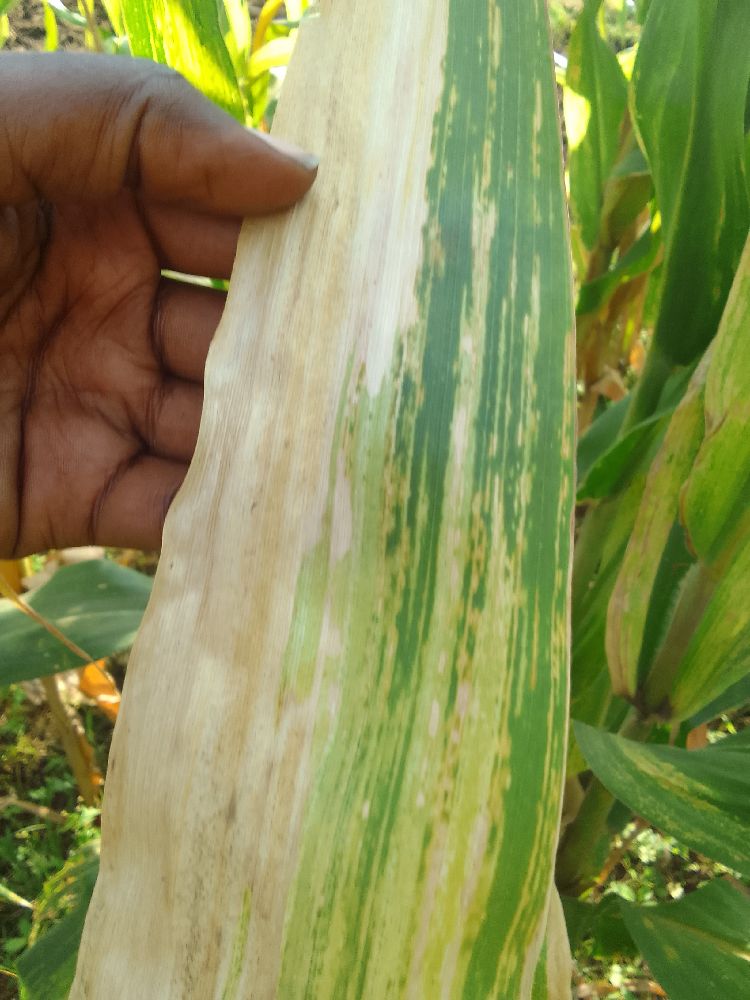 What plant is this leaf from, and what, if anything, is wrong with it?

maize, maize lethal necrosis
